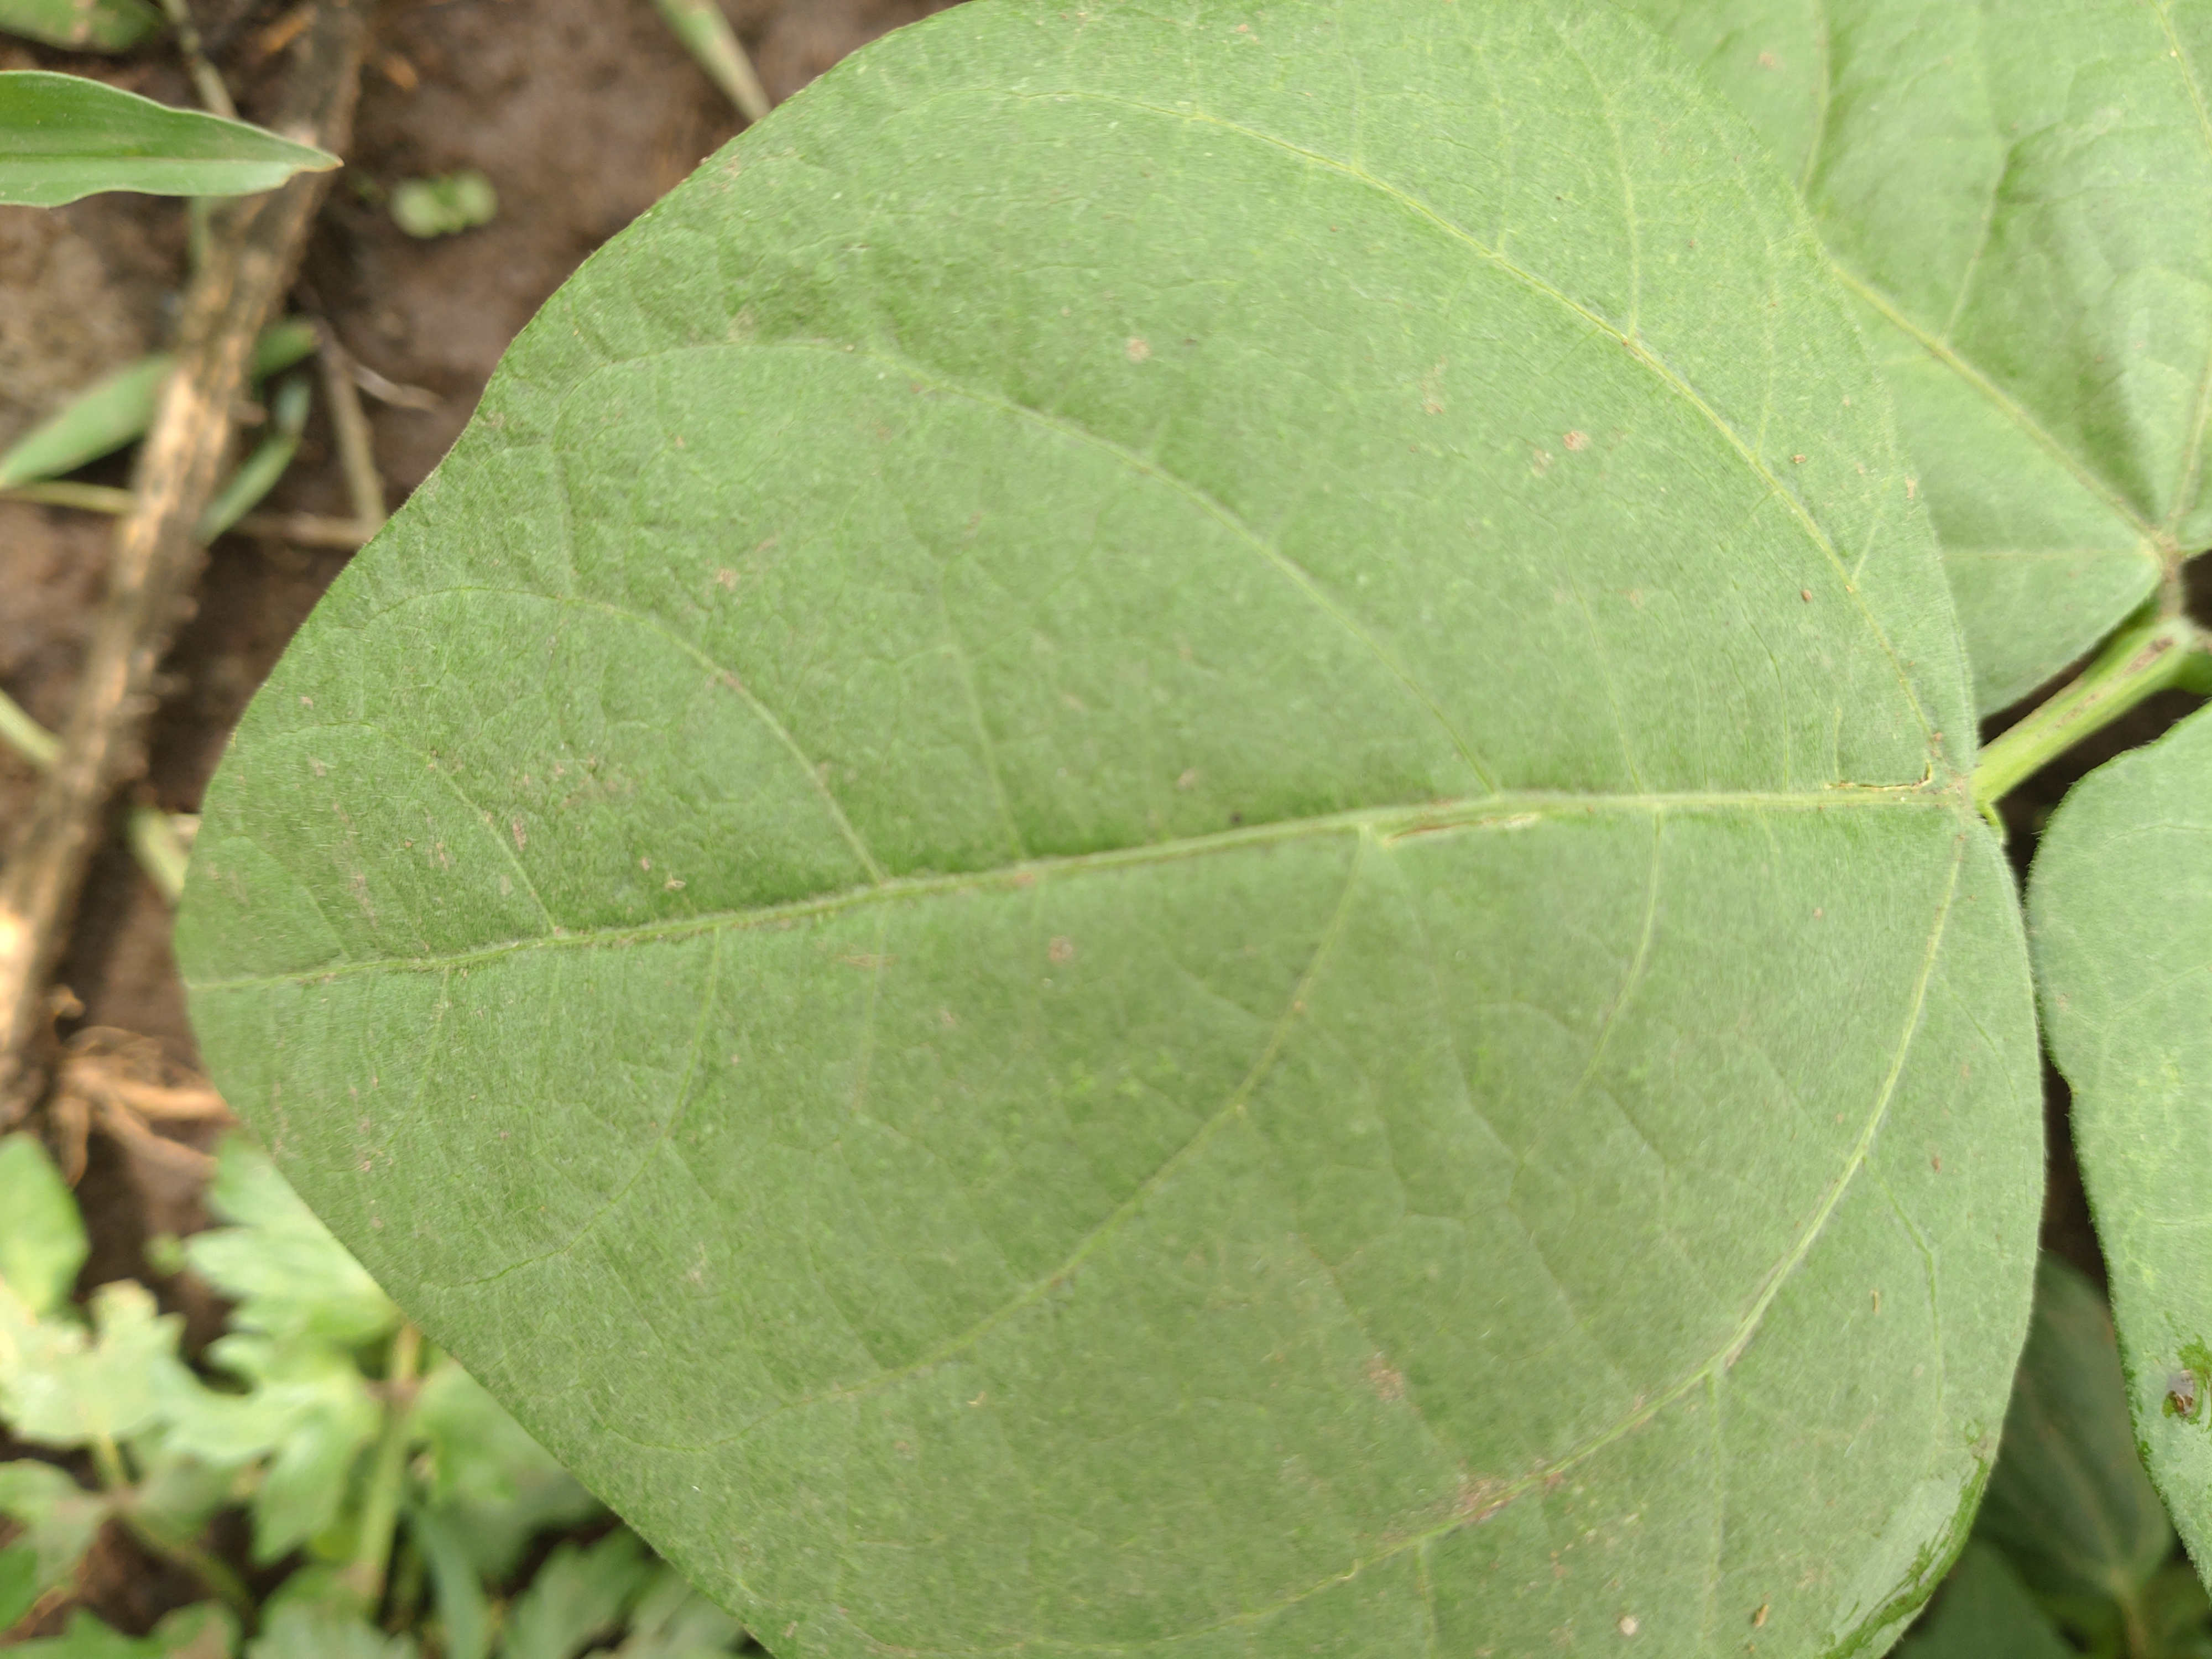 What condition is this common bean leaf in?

healthy
